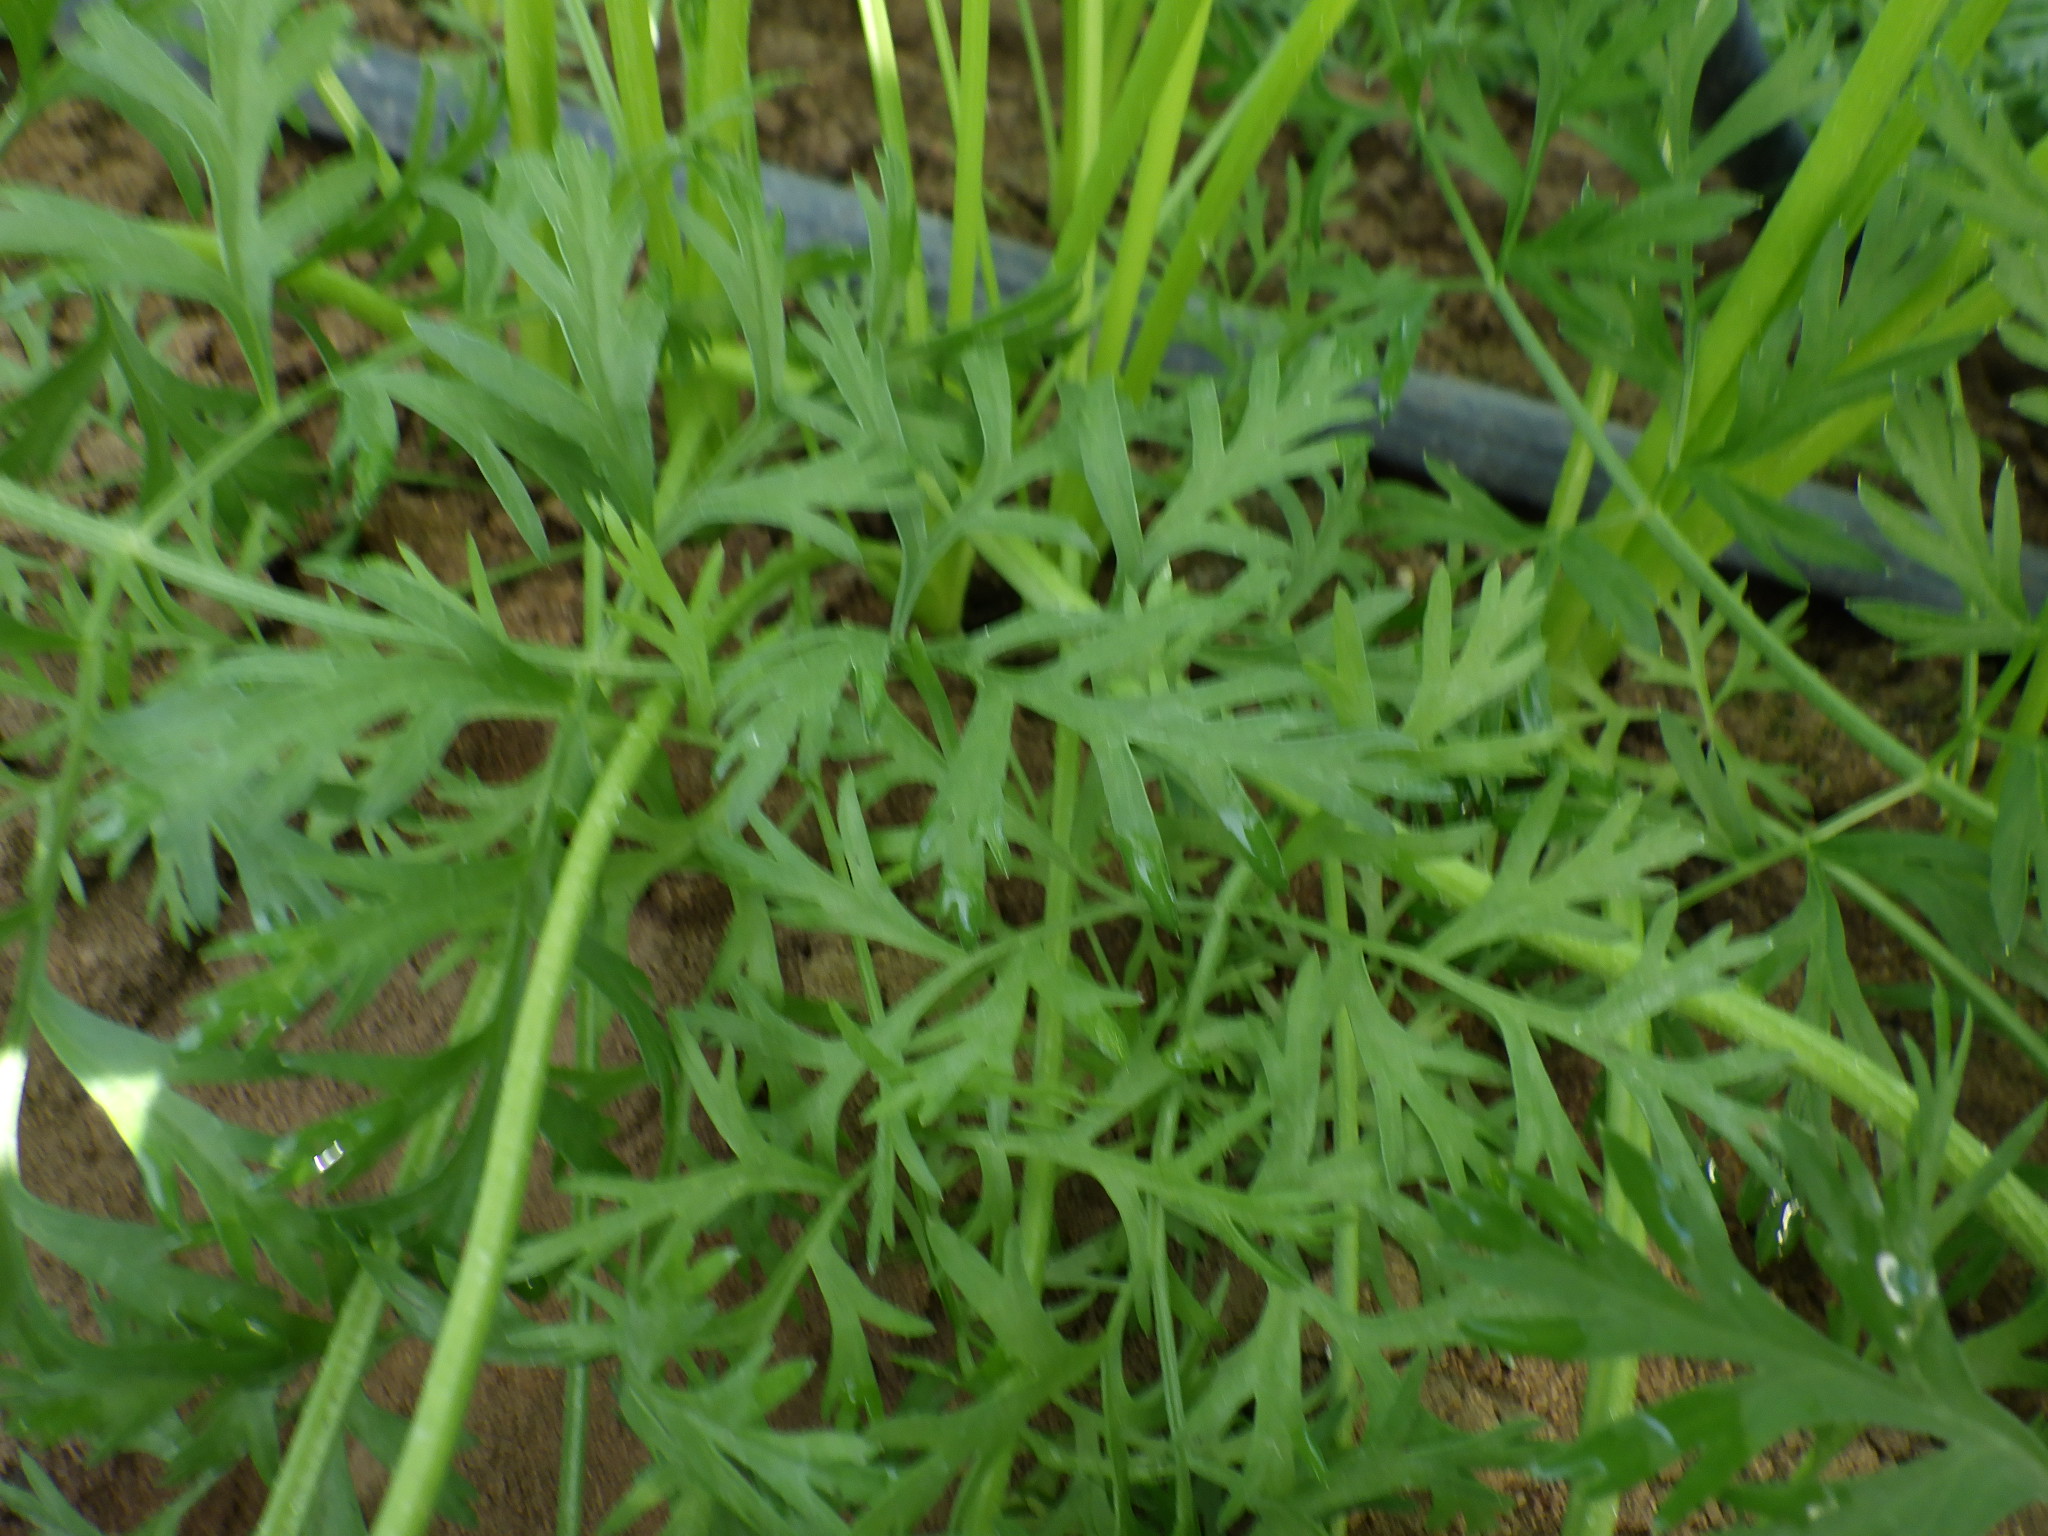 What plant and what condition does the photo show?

carrot, healthy
